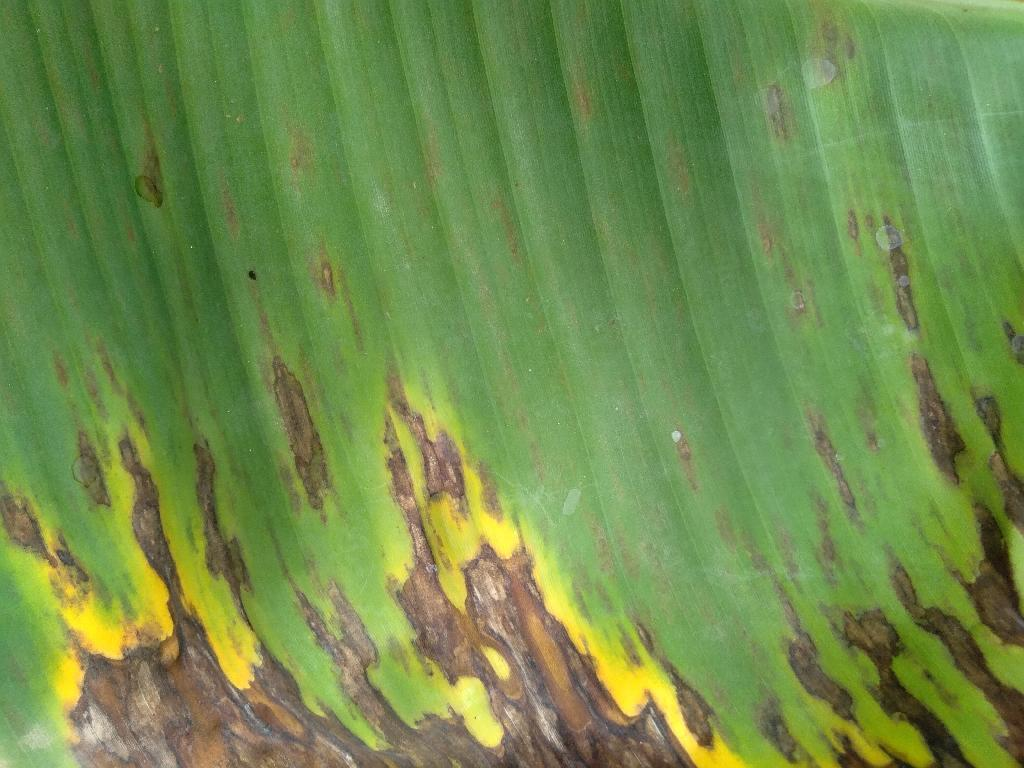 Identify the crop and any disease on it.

banana, black sigatoka
